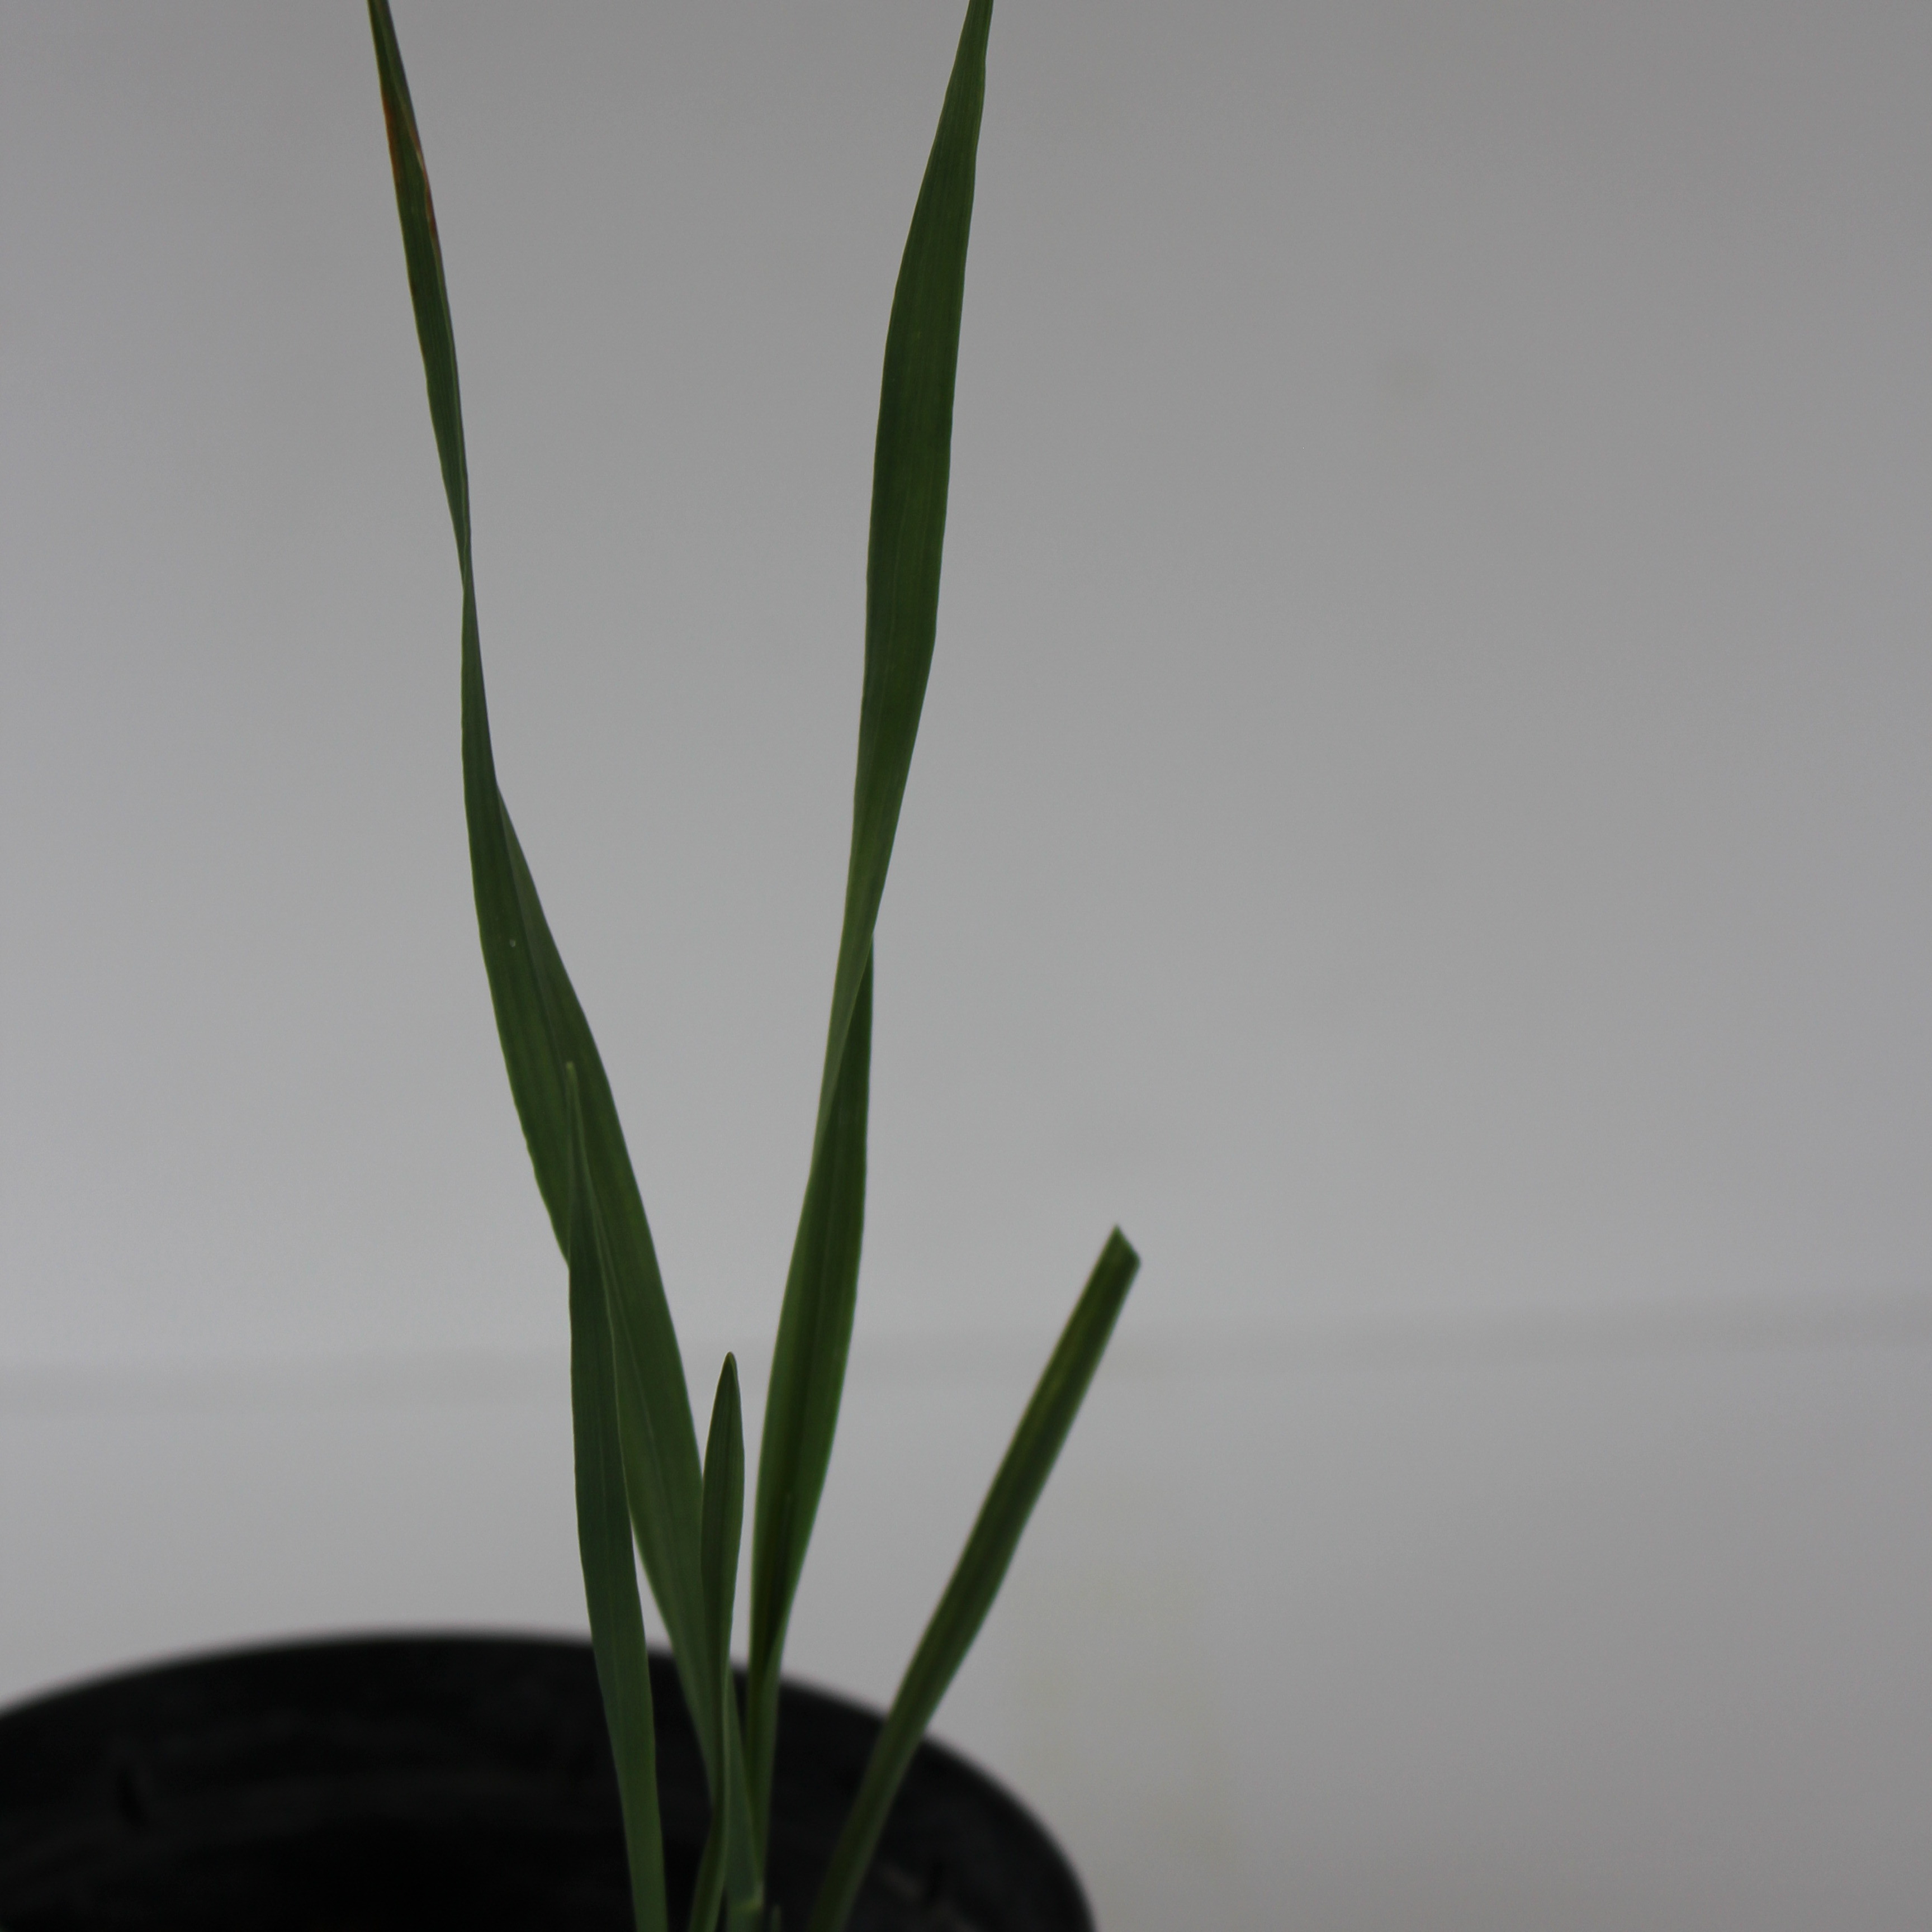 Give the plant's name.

Avena sterilis
